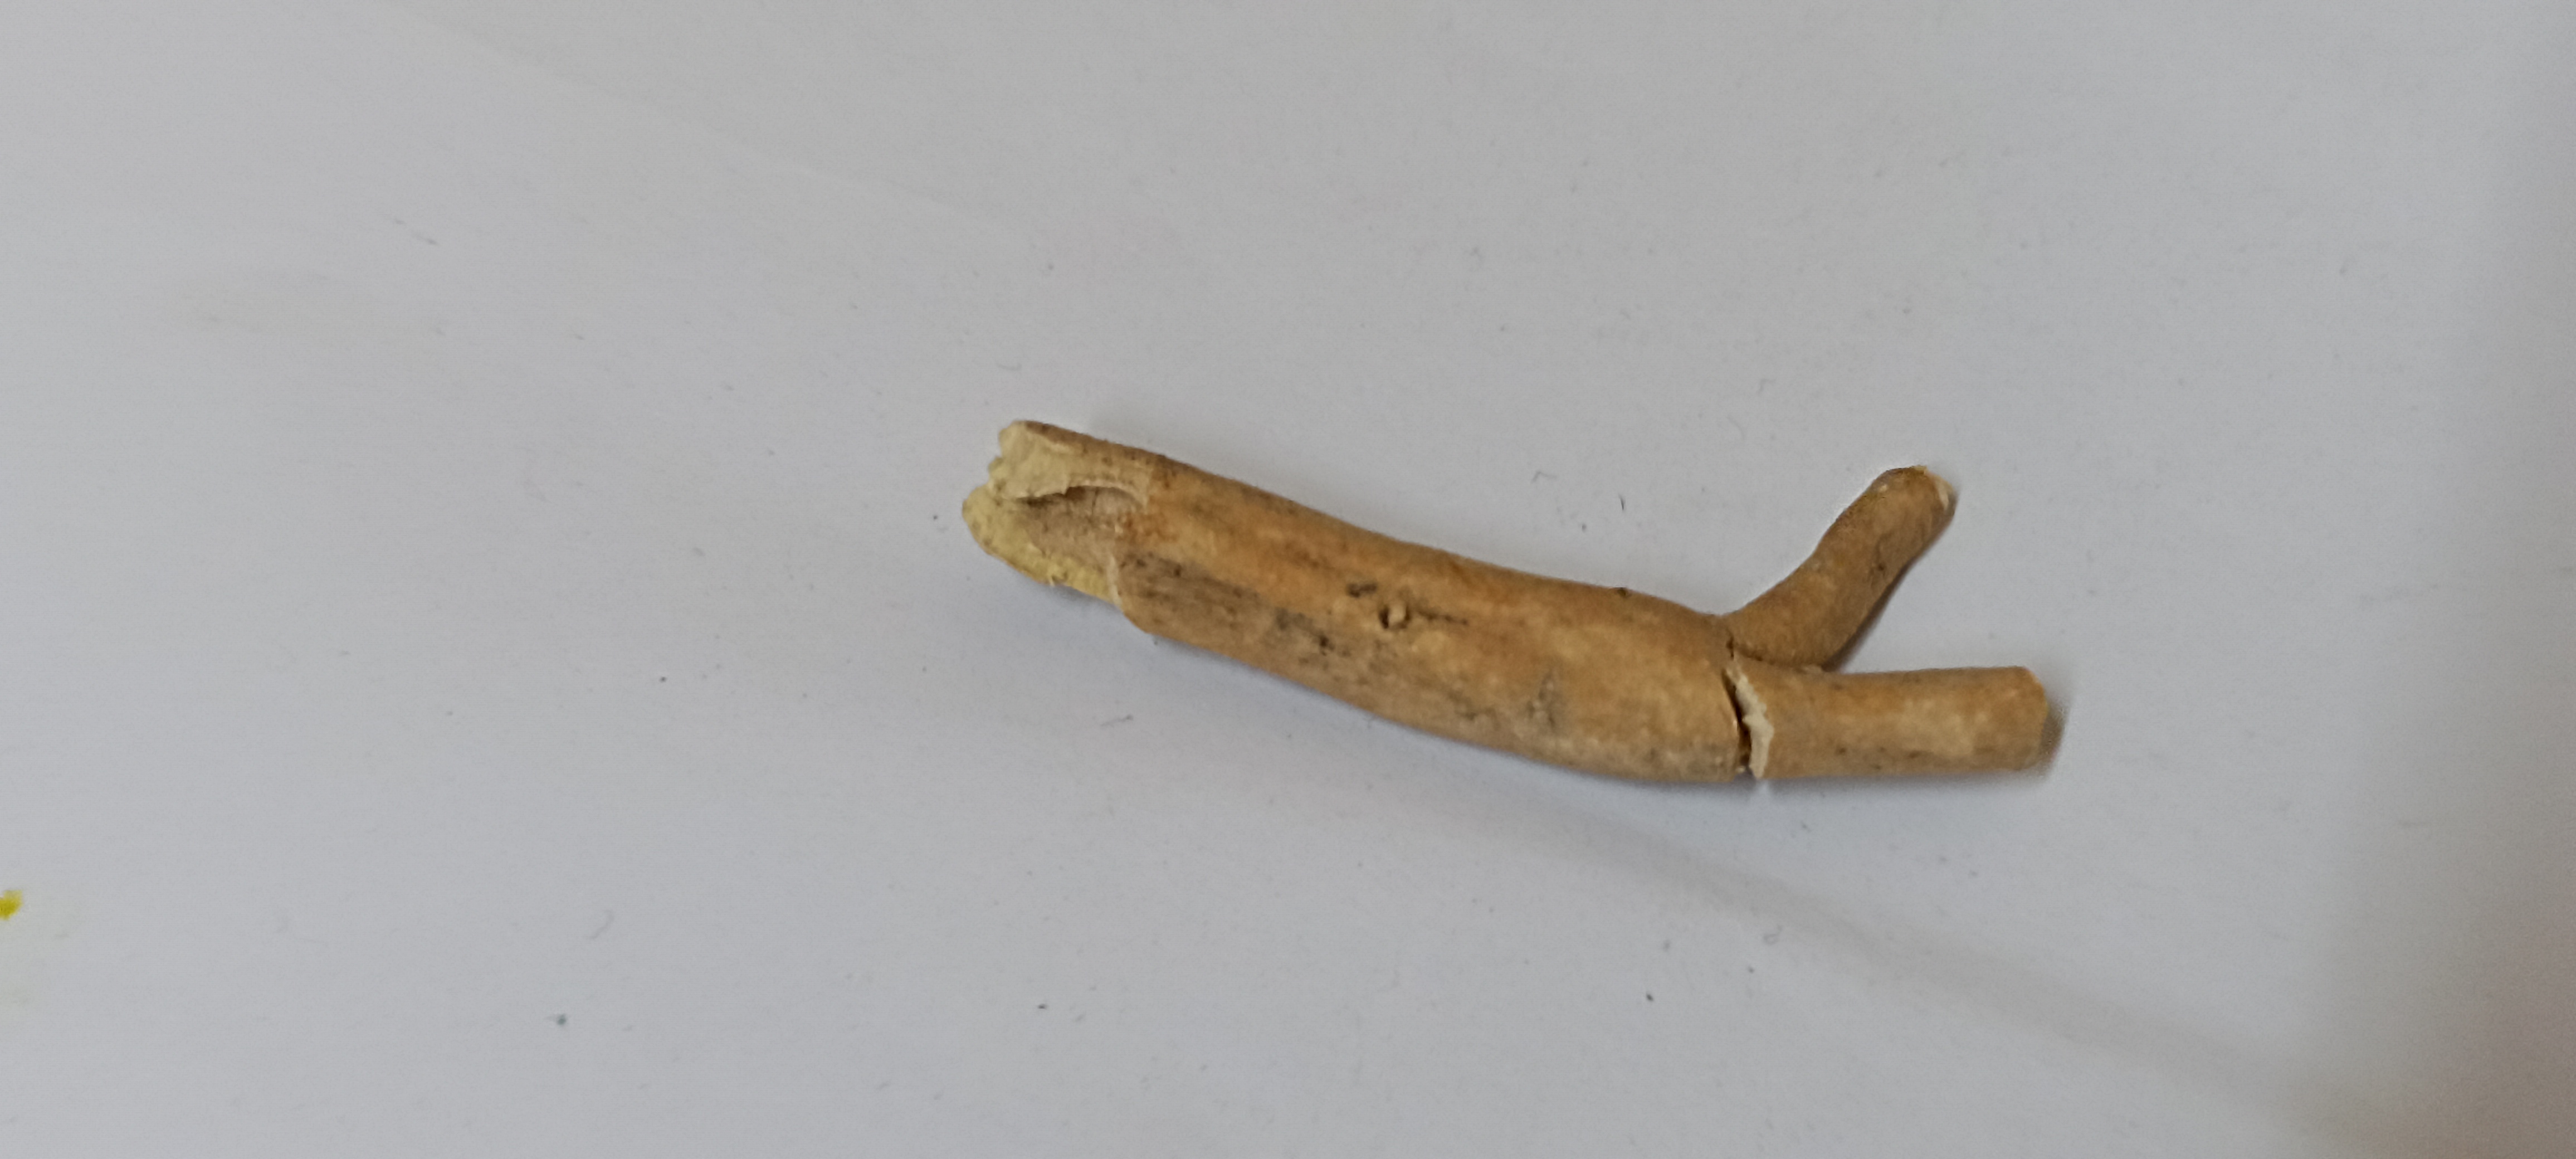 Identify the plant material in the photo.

ashwagandha
